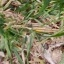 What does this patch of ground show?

grass
